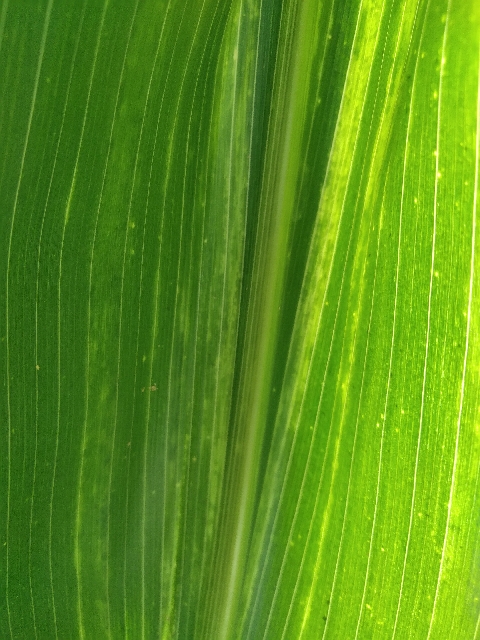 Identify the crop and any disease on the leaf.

maize, maize lethal necrosis
